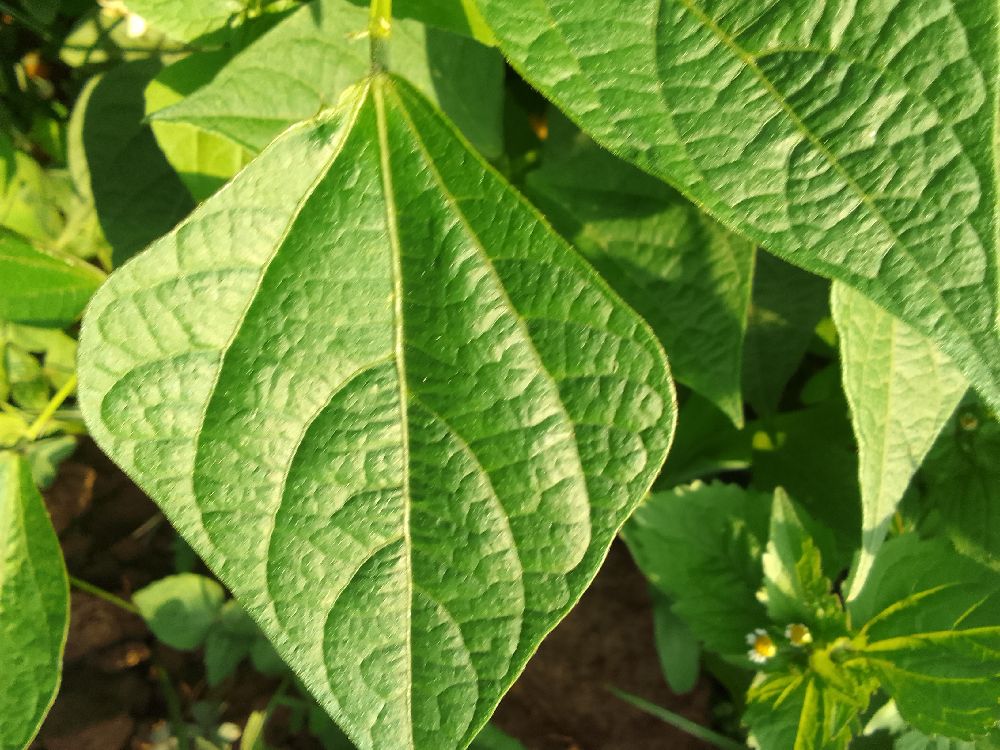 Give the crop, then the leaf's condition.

common bean, healthy
